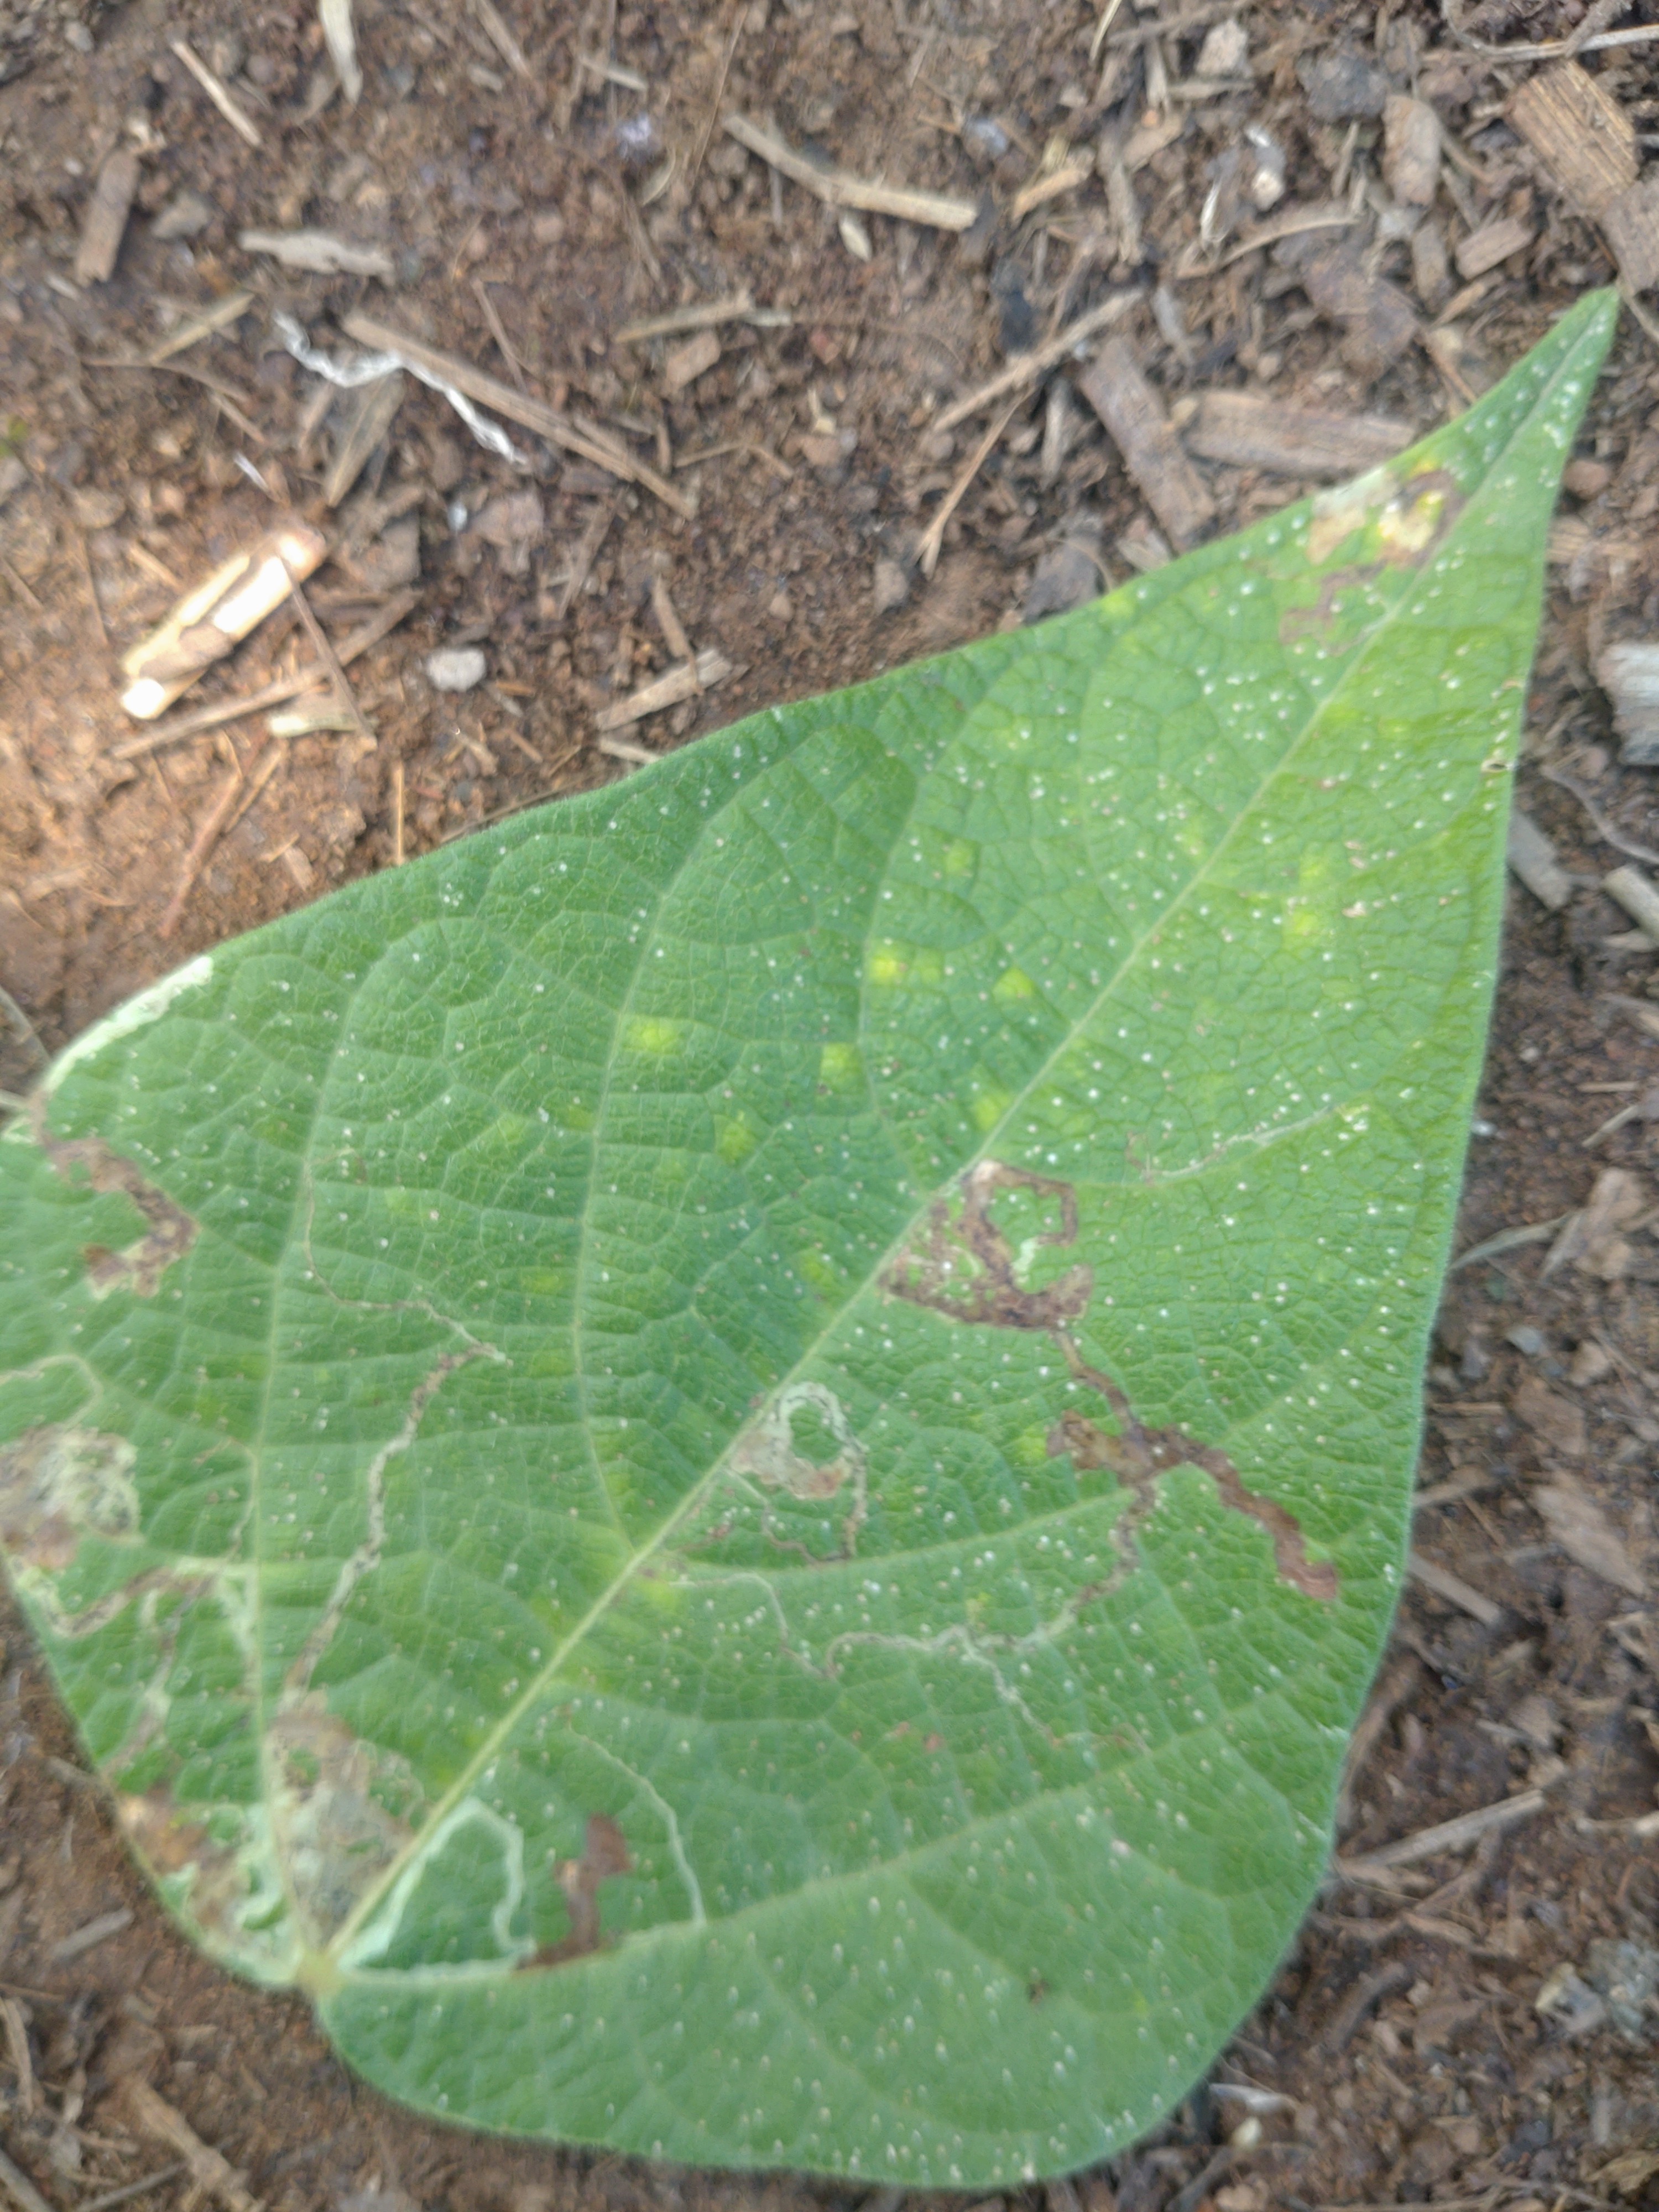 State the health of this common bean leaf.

anthracnose
